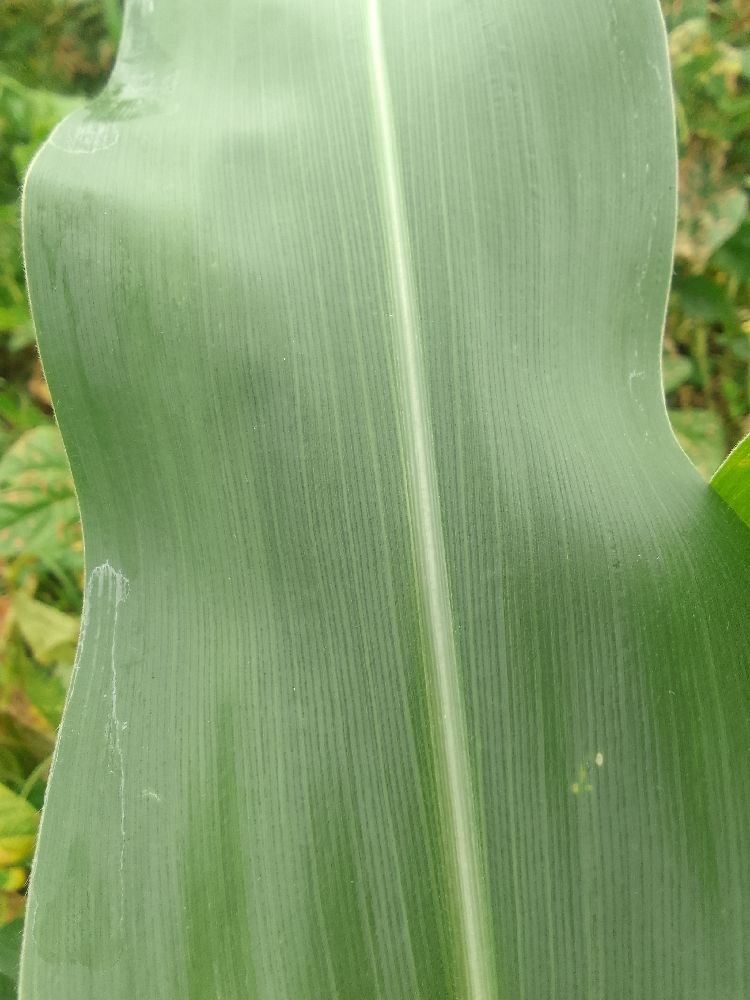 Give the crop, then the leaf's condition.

maize, healthy
